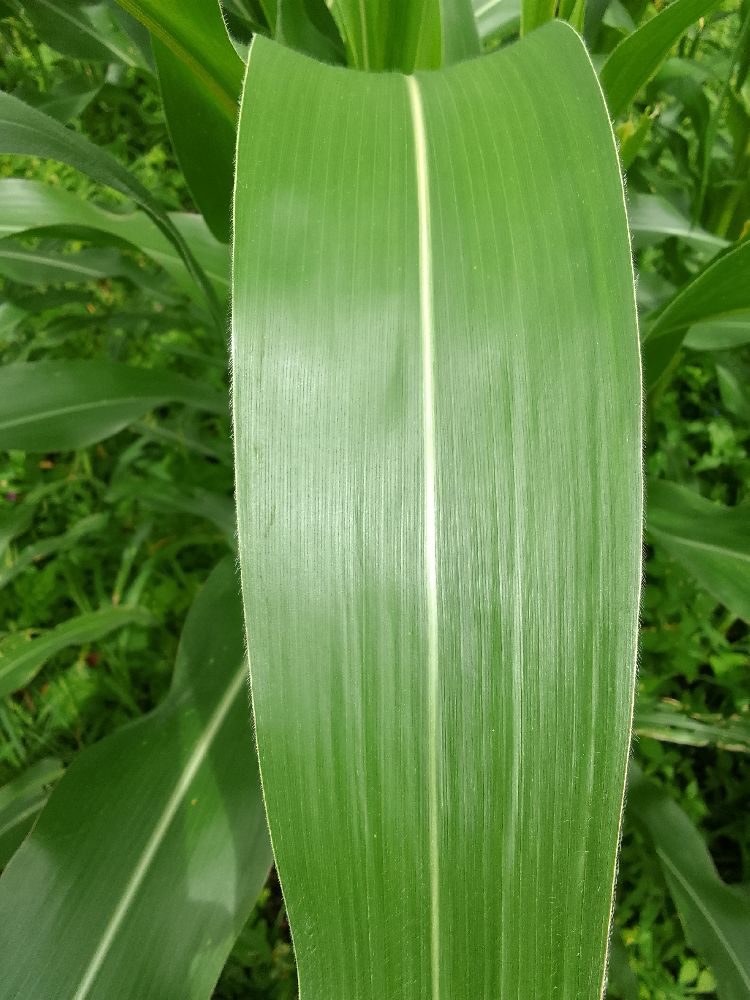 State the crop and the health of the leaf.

maize, healthy
